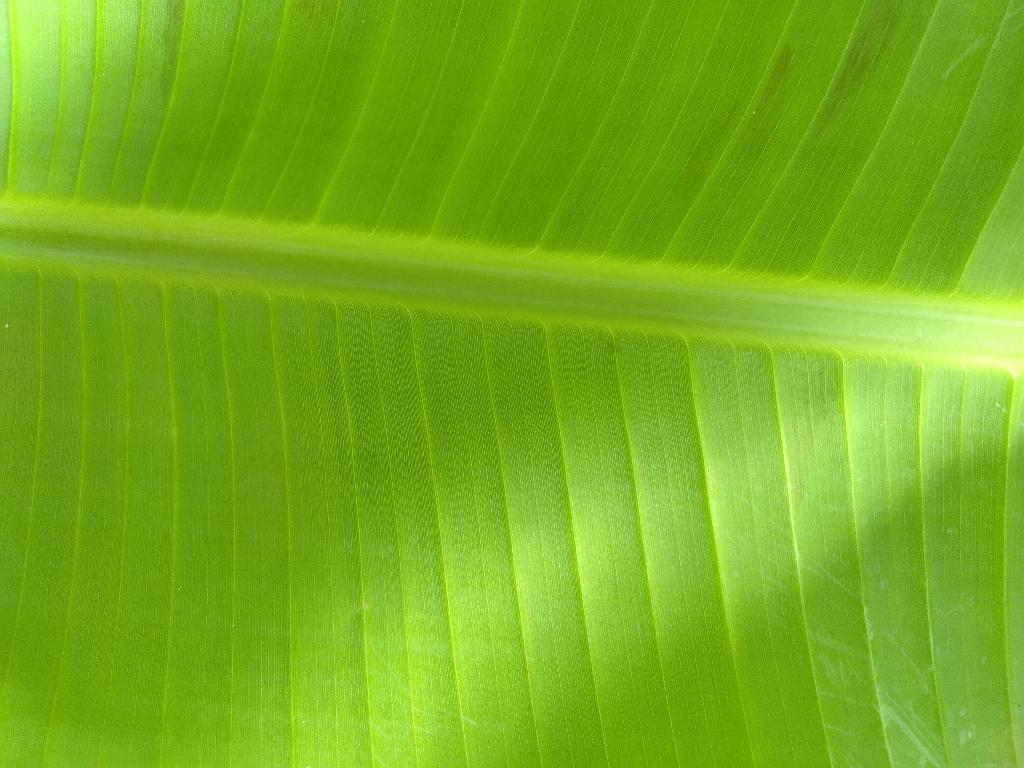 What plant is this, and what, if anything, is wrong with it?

banana, healthy
